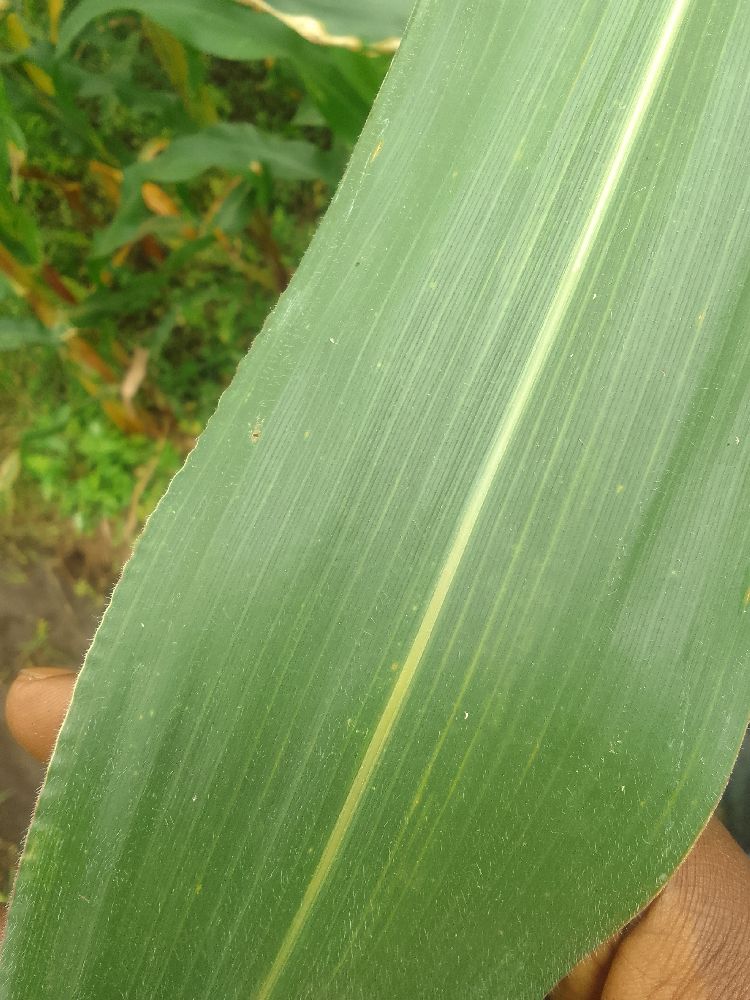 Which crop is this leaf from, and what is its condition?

maize, healthy
